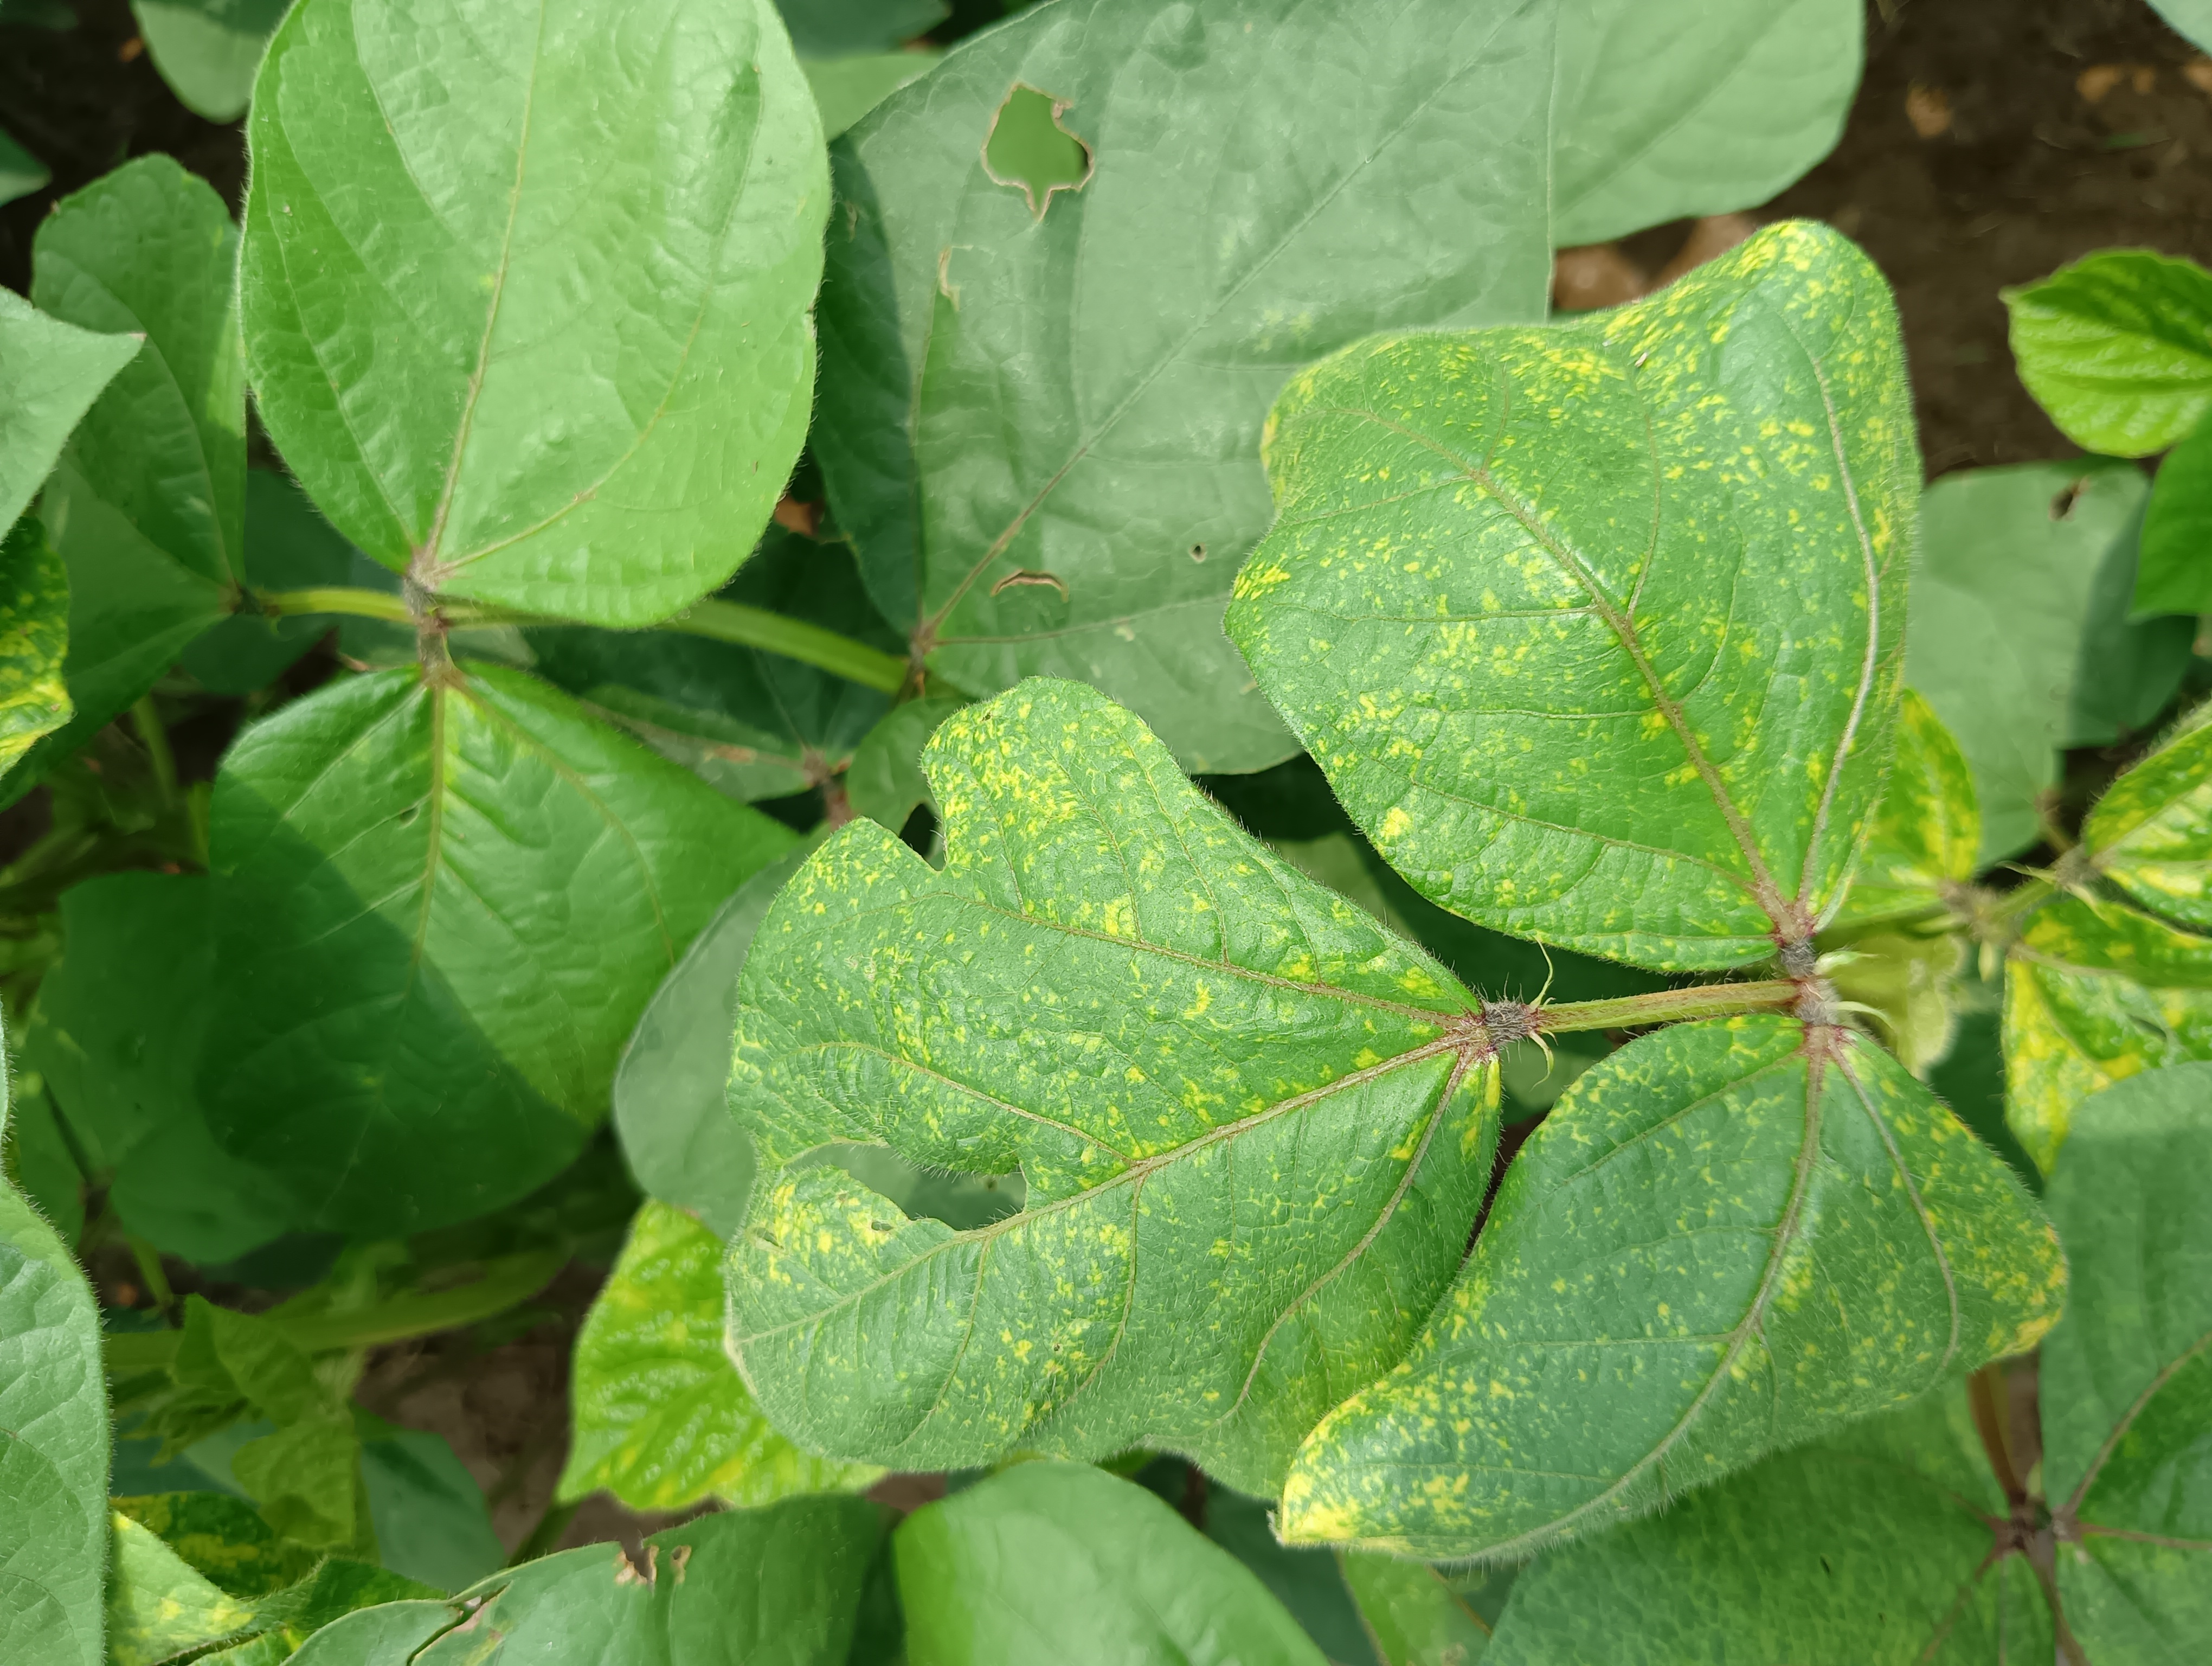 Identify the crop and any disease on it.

mungbean, yellow mosaic
